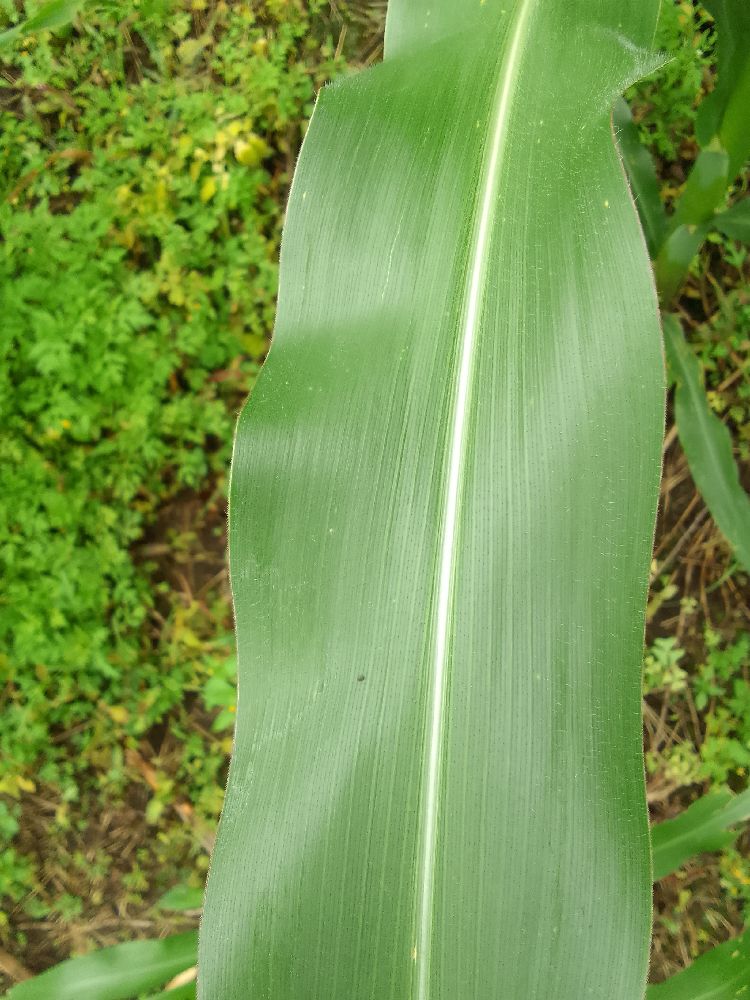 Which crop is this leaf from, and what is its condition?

maize, healthy
